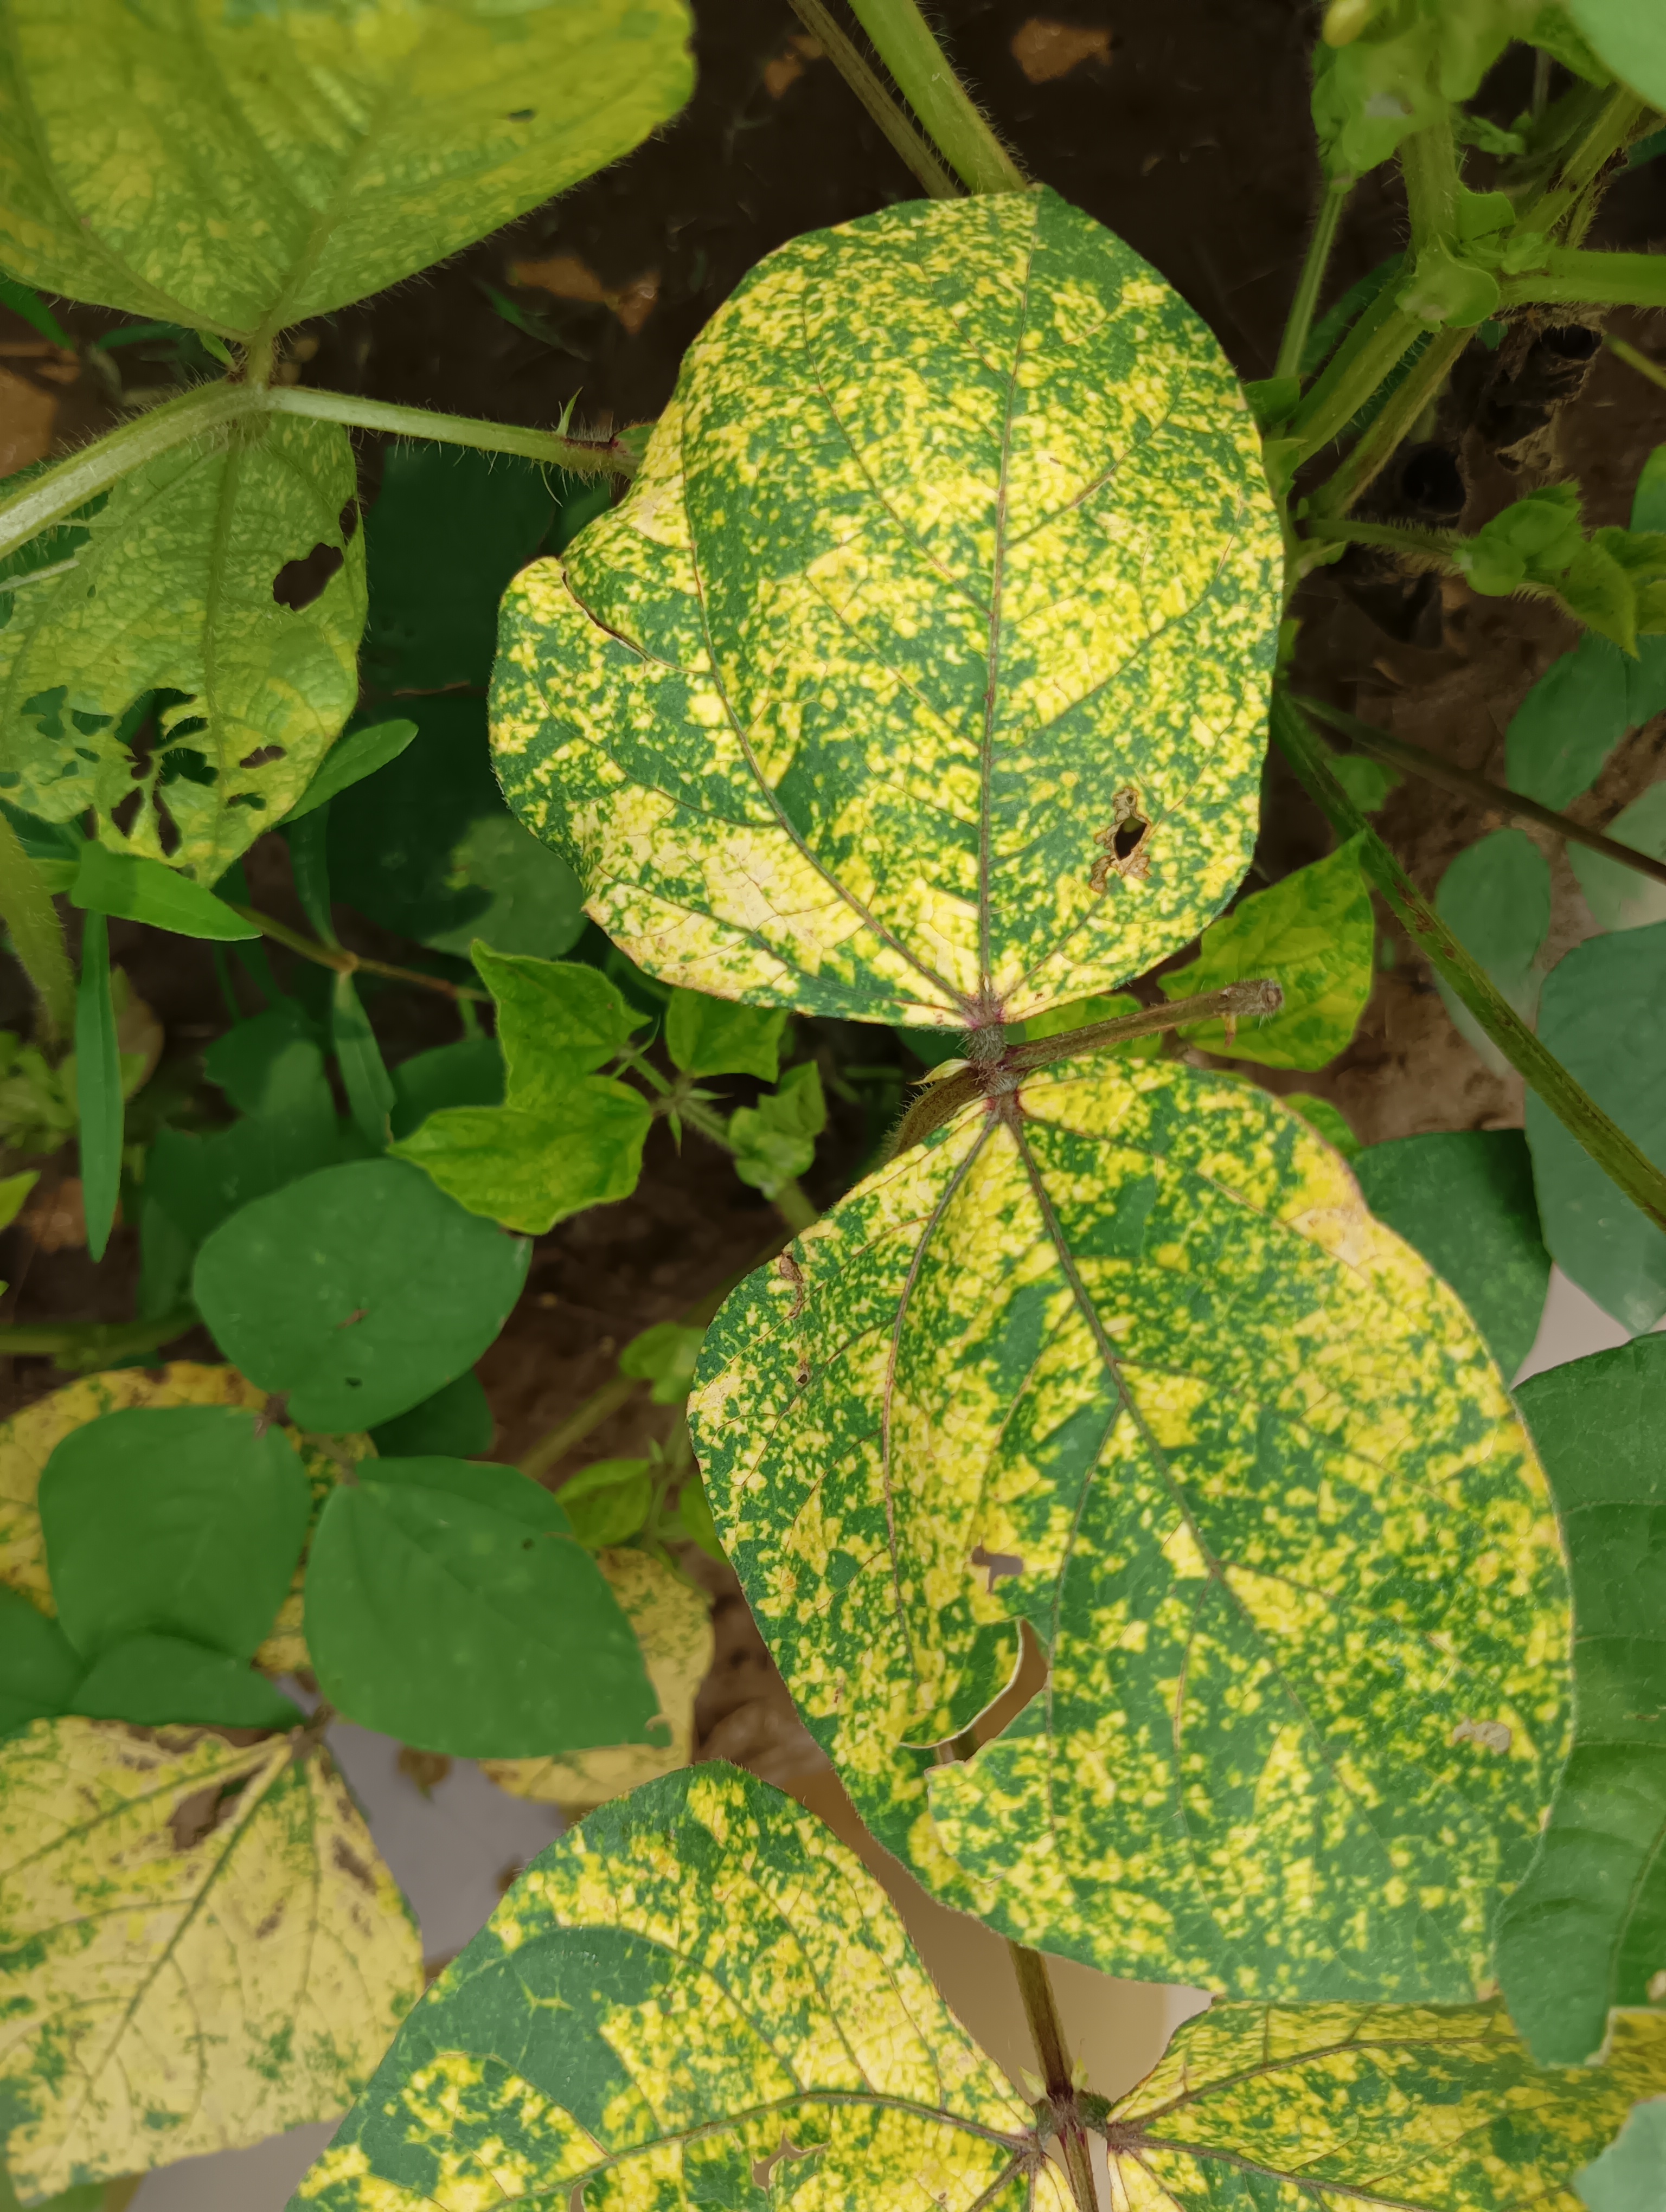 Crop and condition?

mungbean, yellow mosaic
